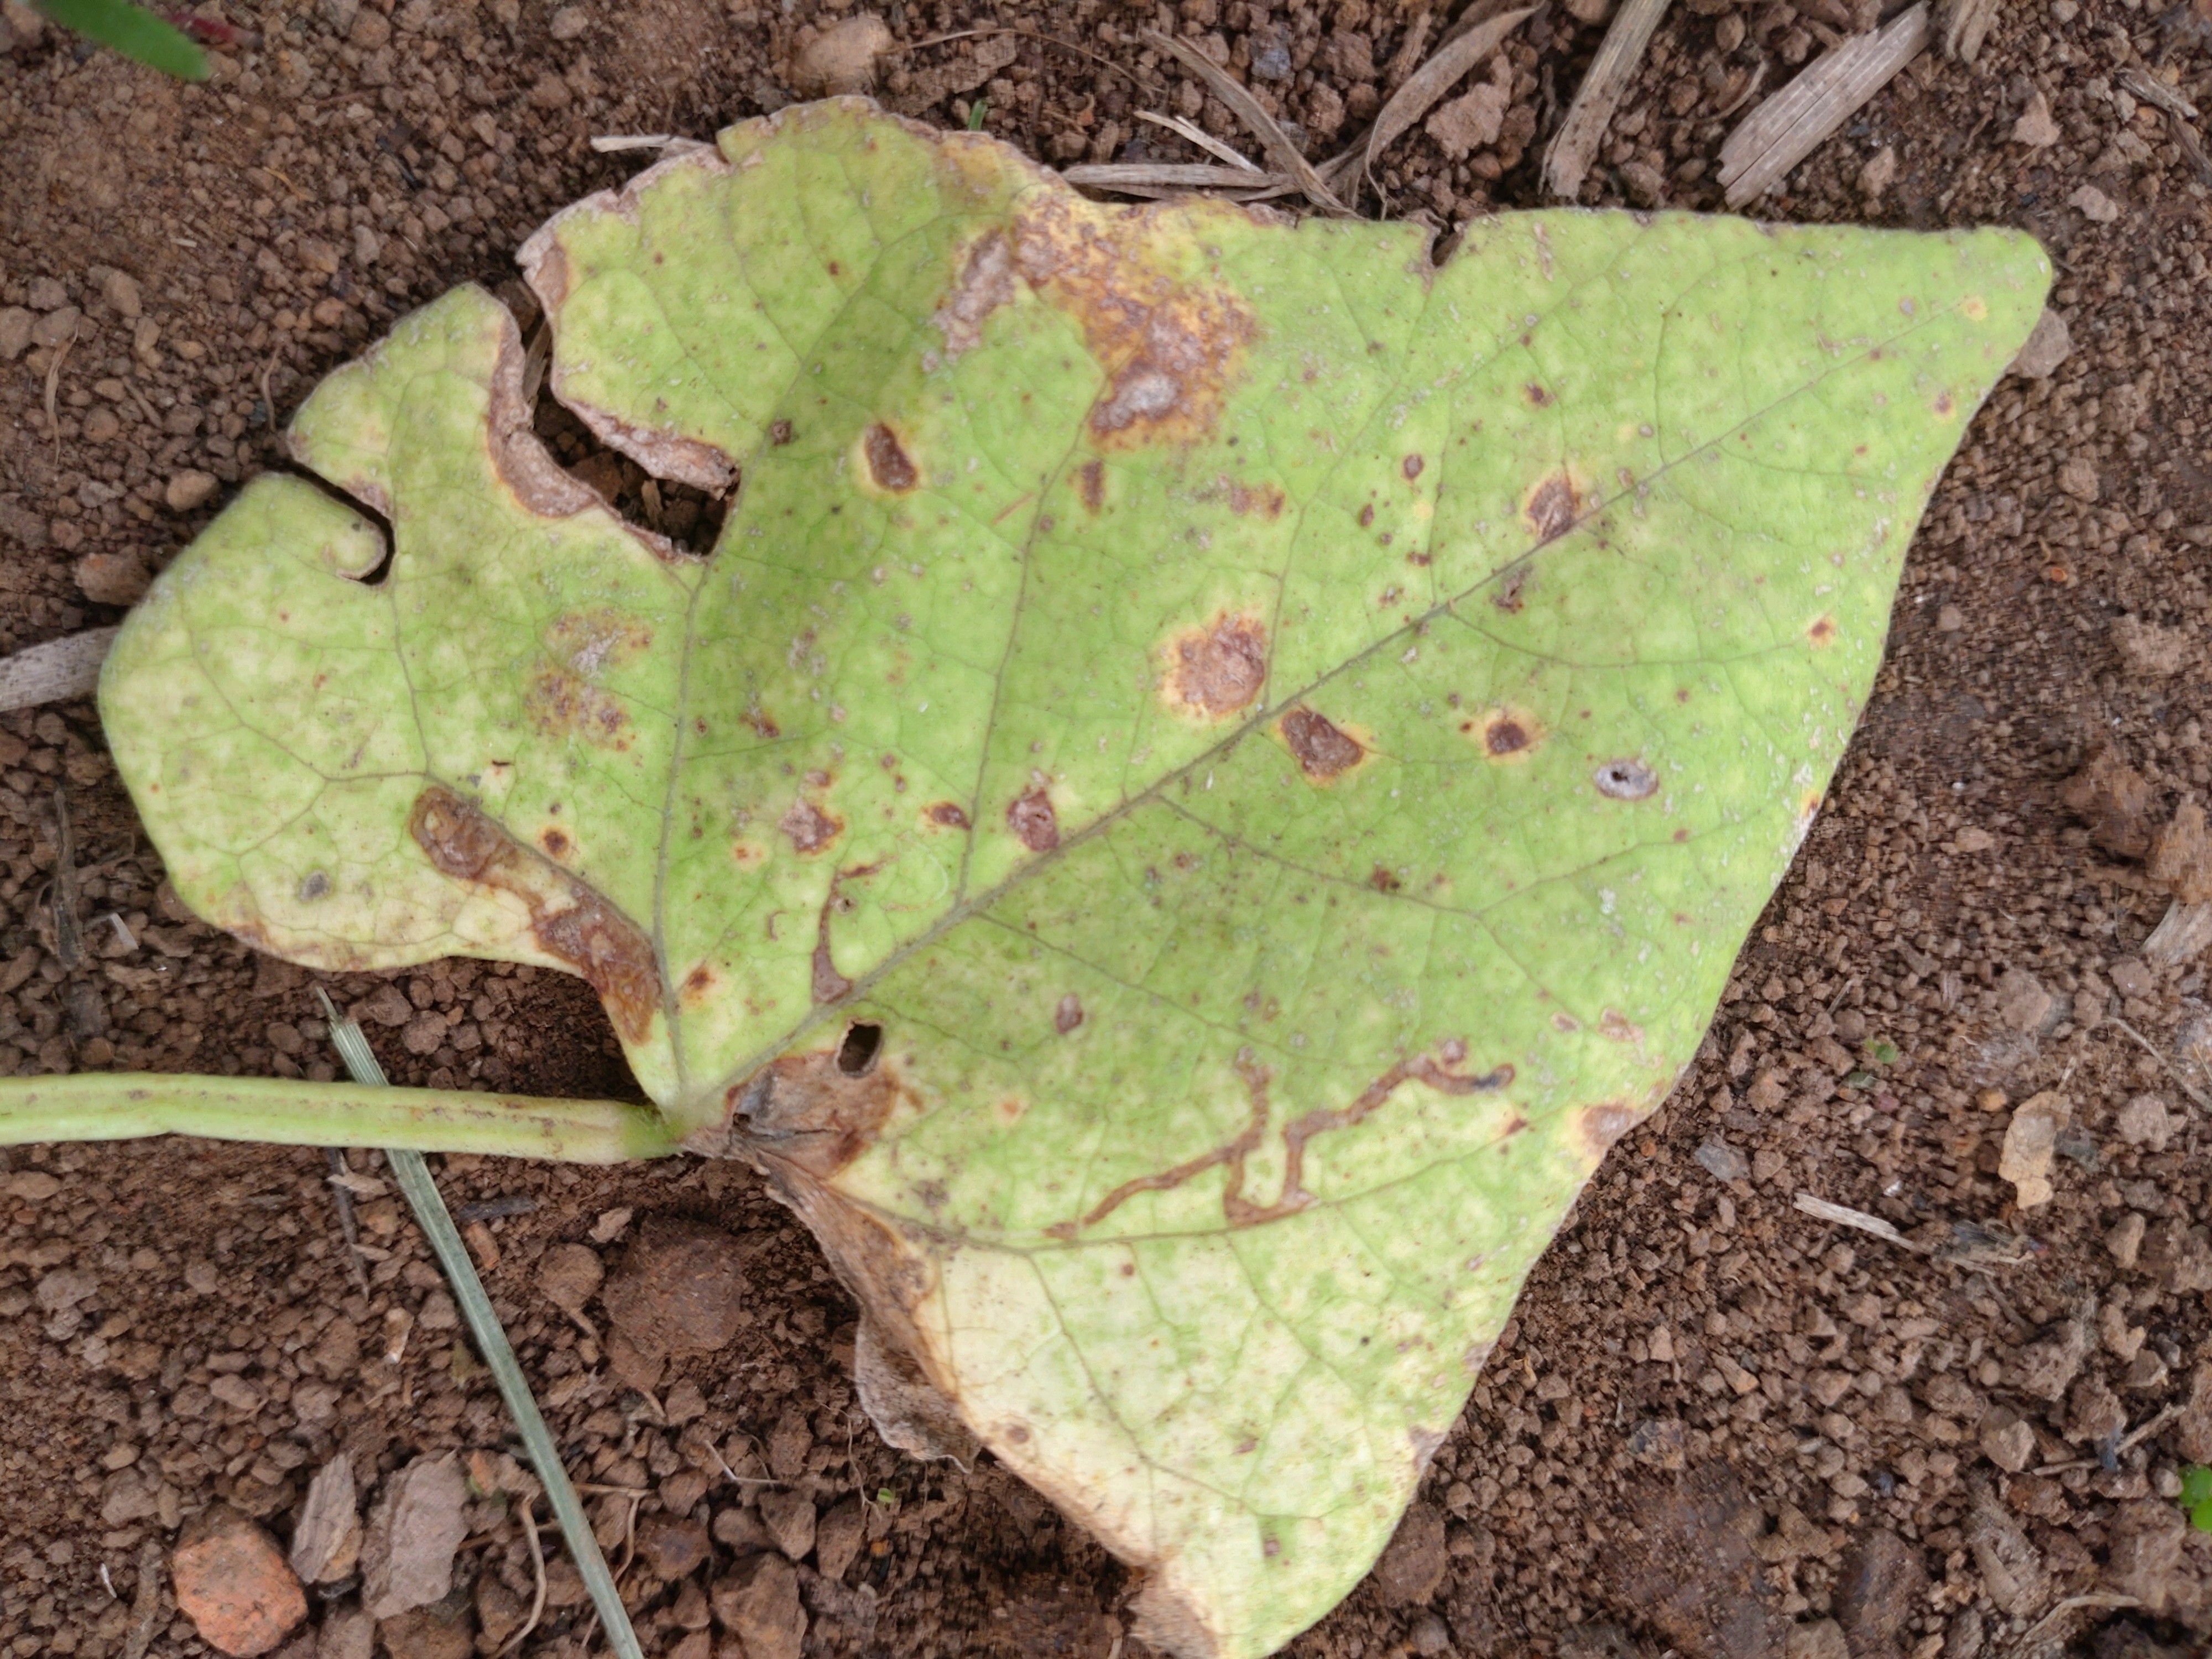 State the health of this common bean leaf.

rust
